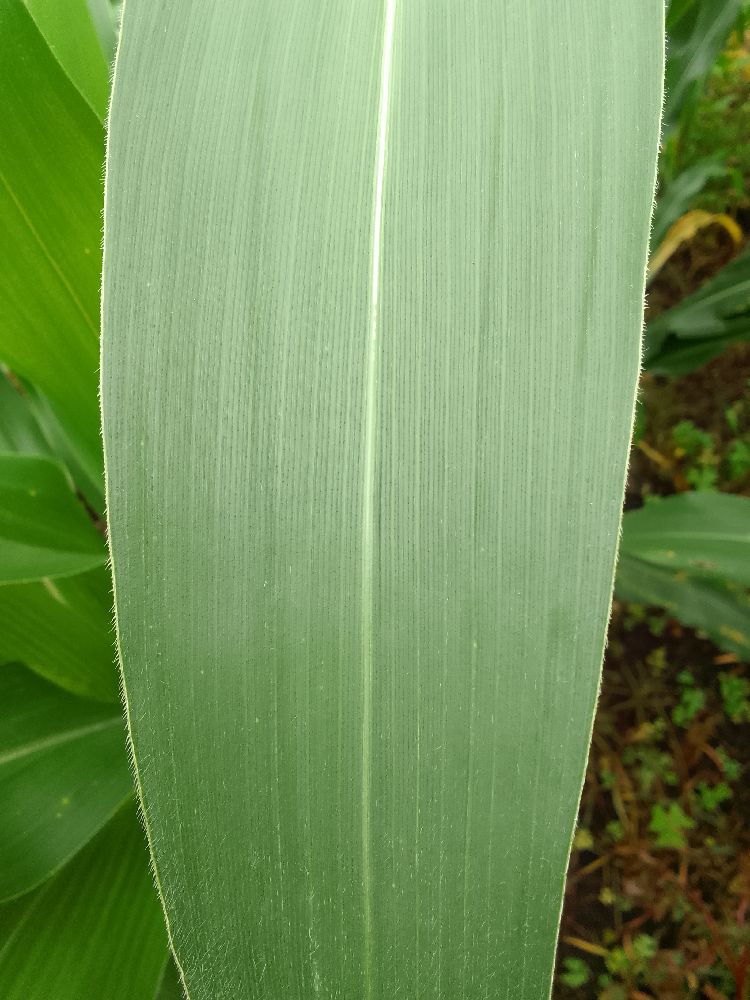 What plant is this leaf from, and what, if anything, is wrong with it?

maize, healthy
